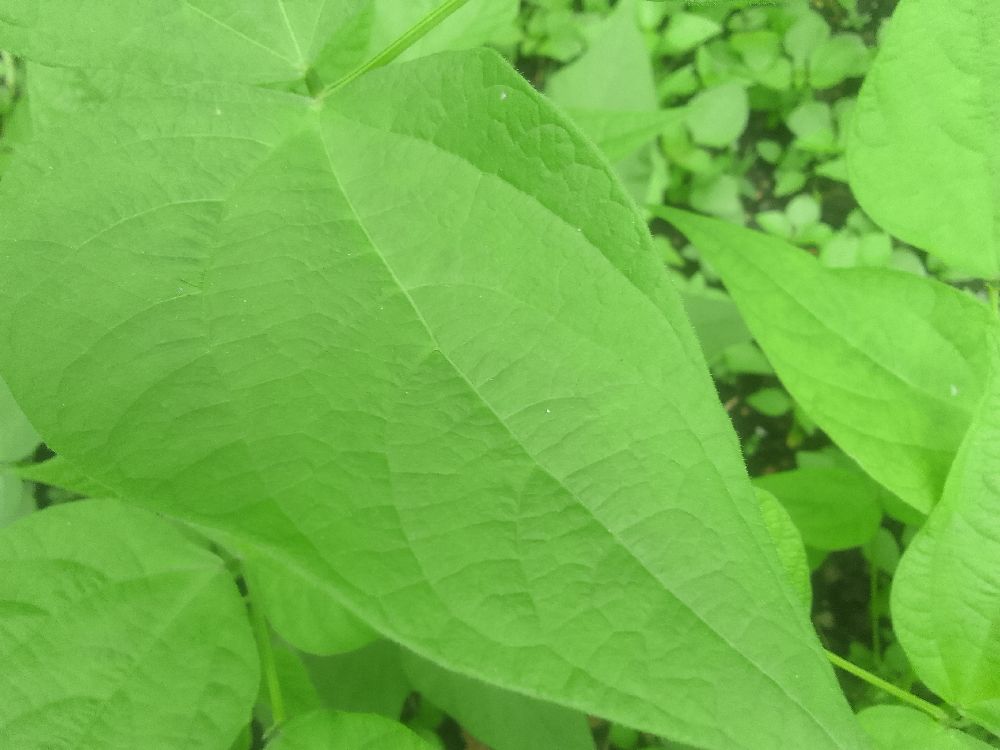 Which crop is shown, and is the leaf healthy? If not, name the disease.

common bean, healthy
